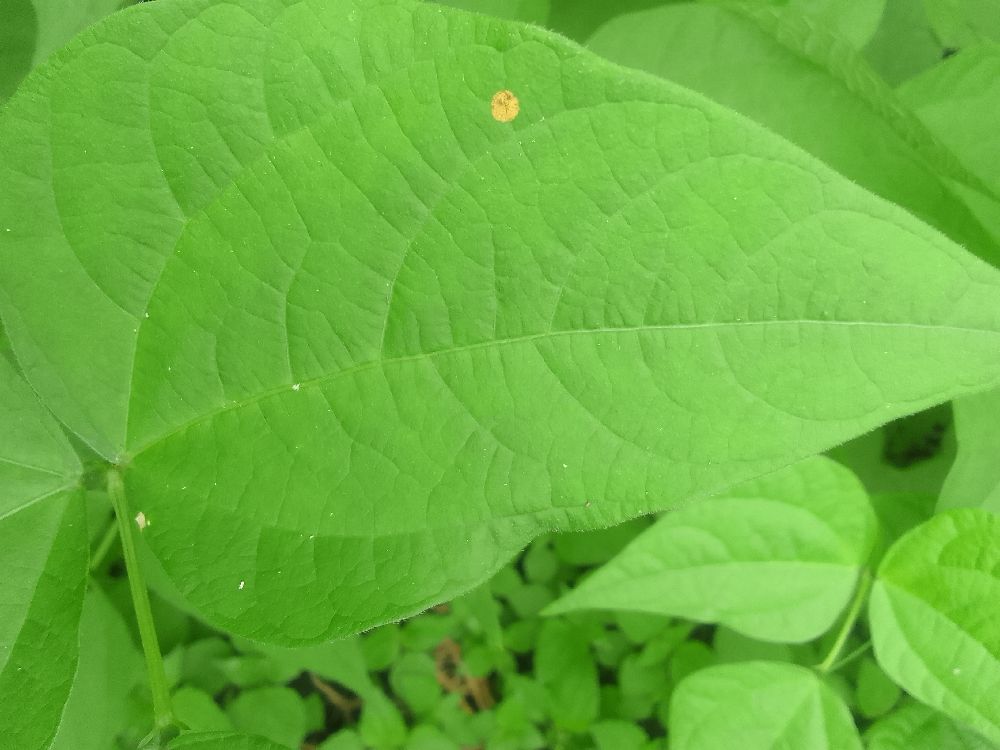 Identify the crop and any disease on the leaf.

common bean, healthy
